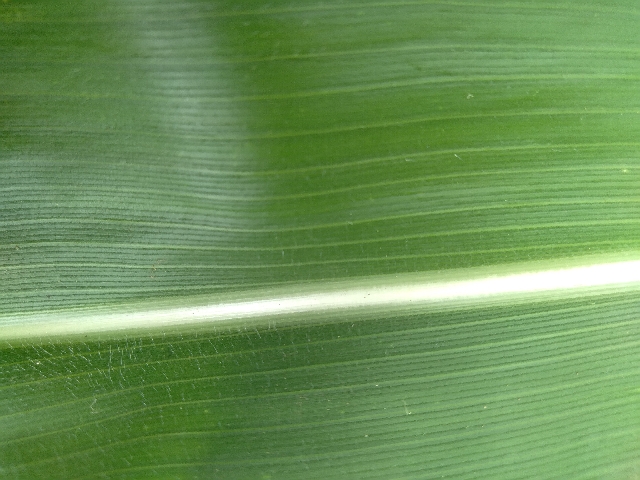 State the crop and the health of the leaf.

maize, healthy
